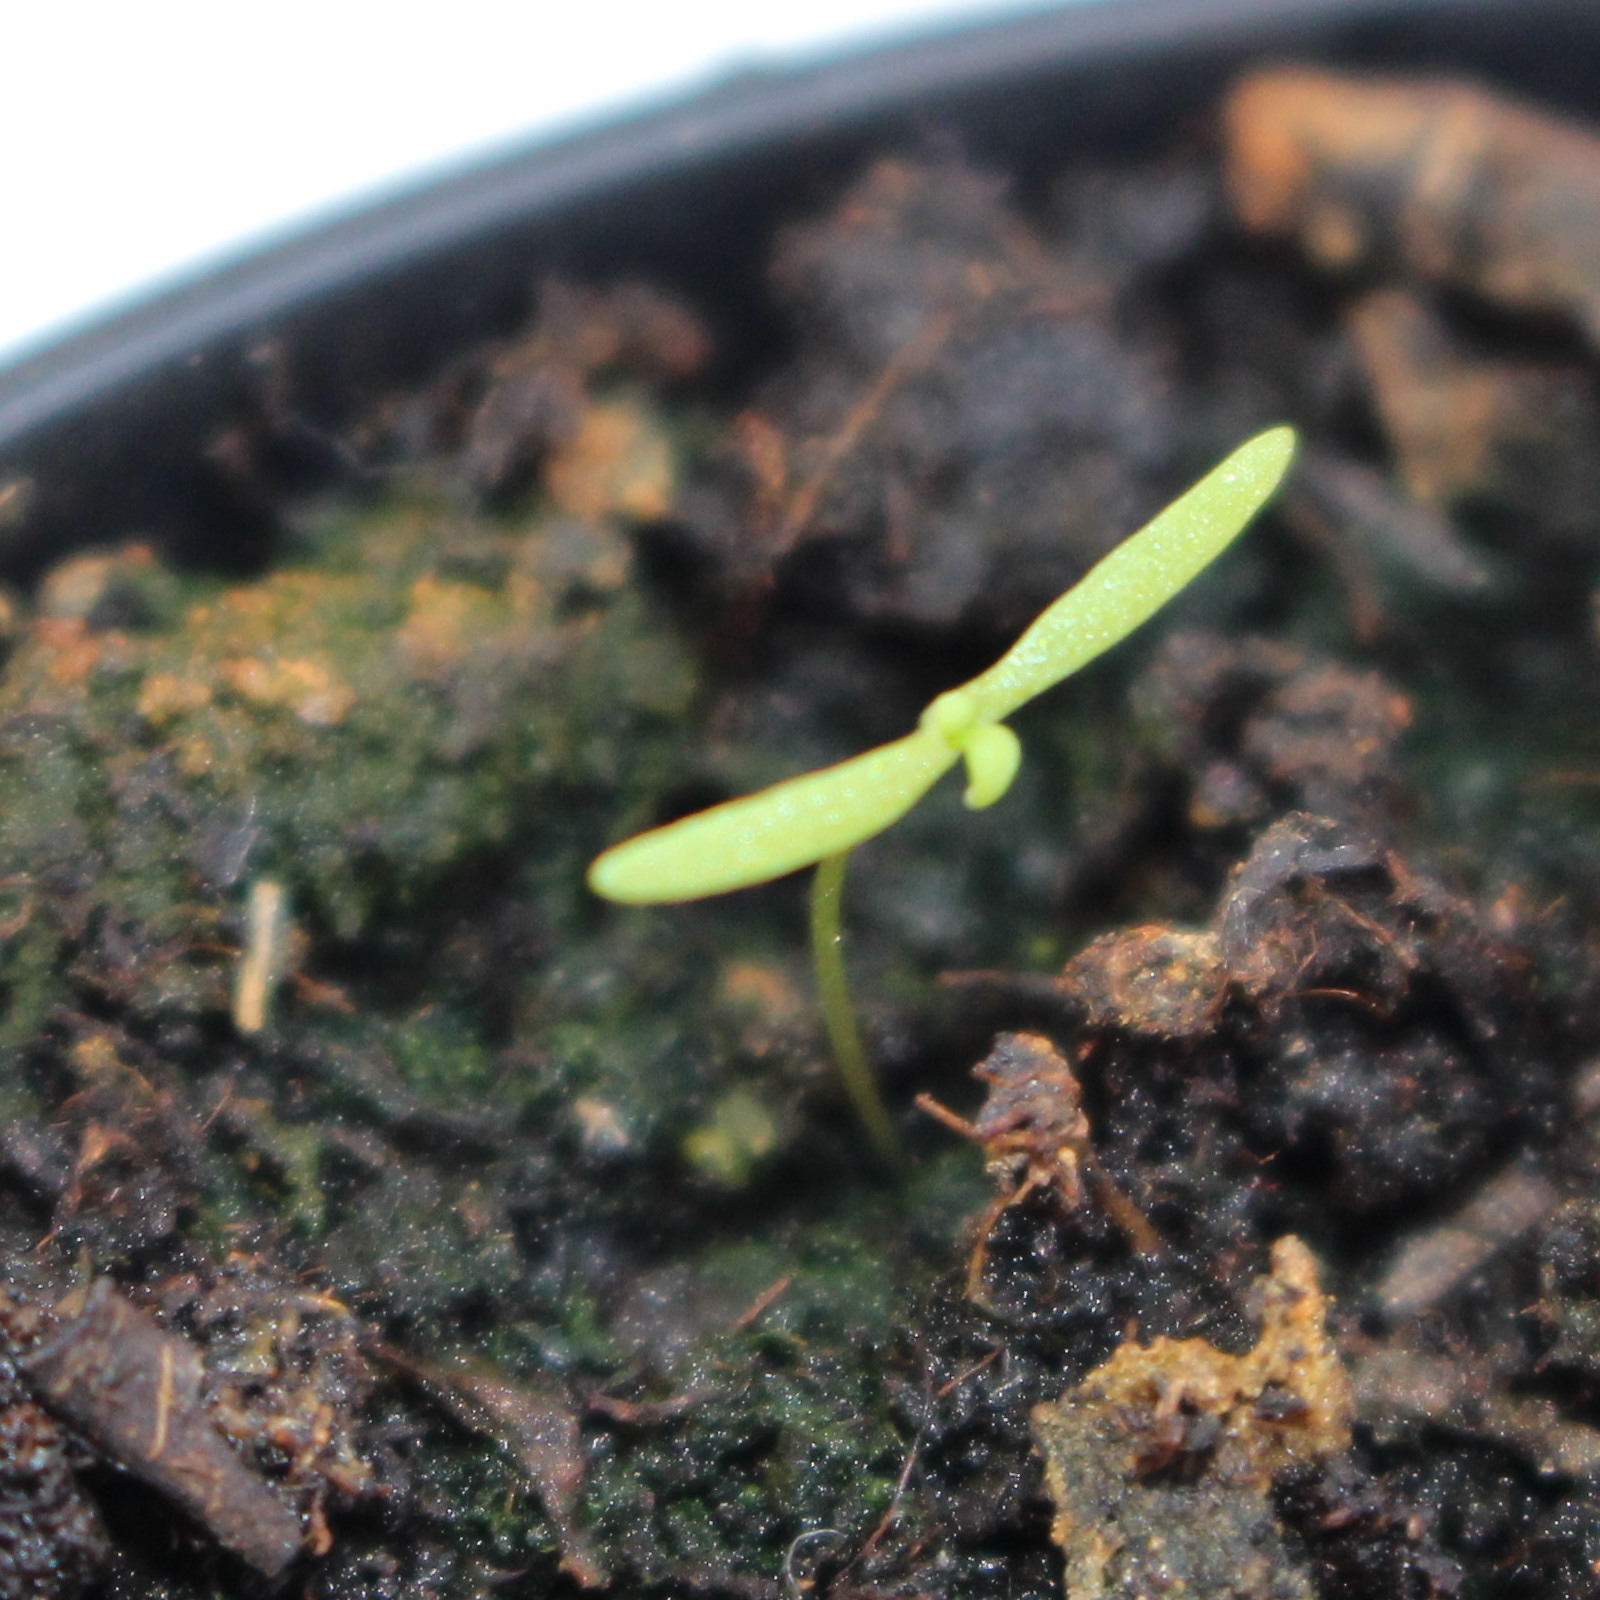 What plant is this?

Papaver rhoeas
